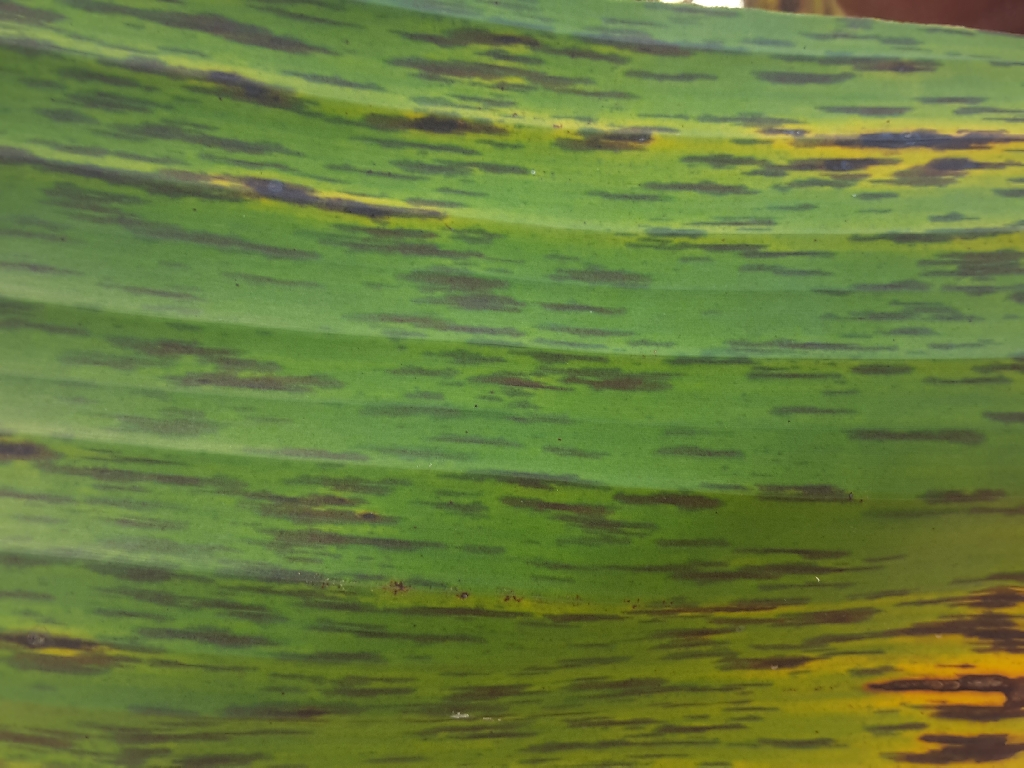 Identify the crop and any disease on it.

banana, black sigatoka
